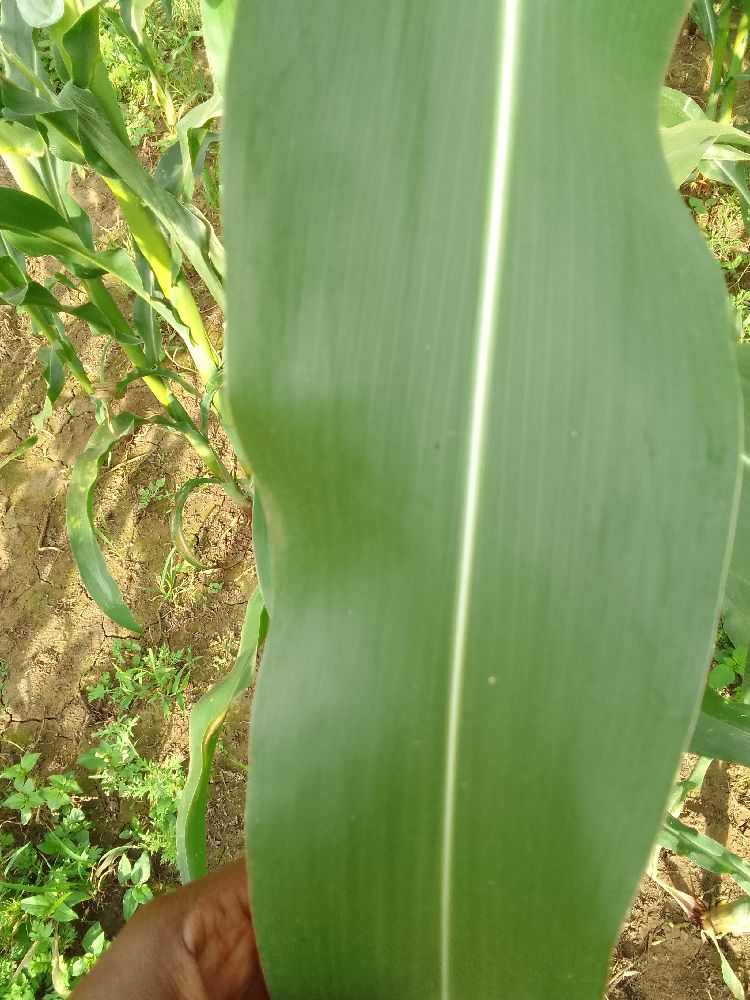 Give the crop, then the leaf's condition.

maize, healthy
